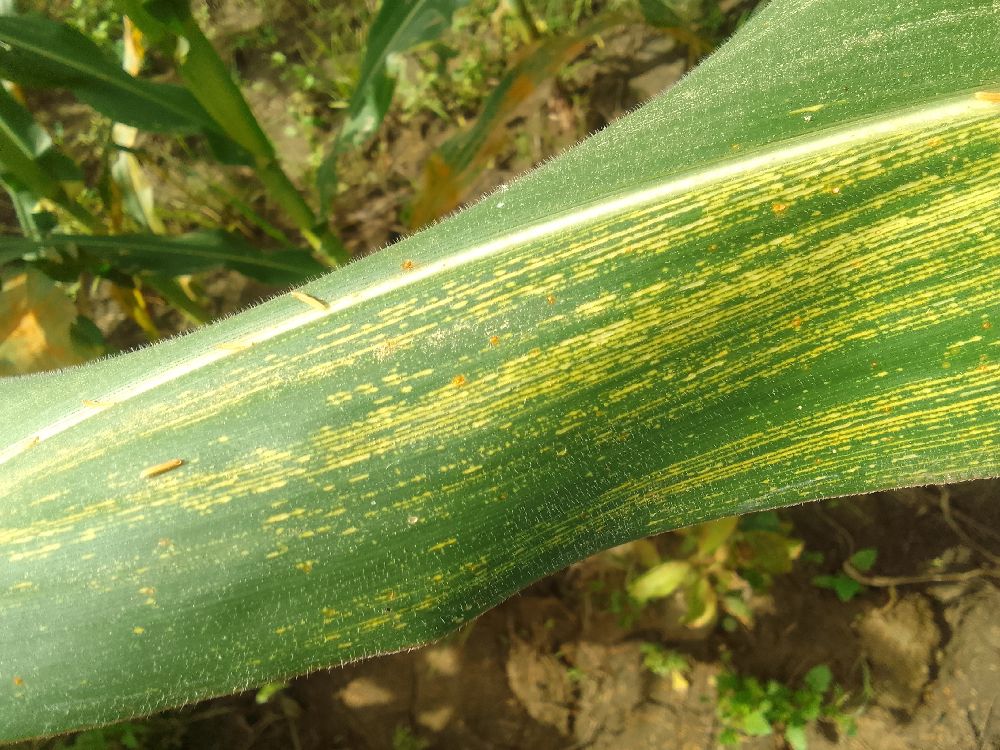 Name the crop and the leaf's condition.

maize, maize streak virus
